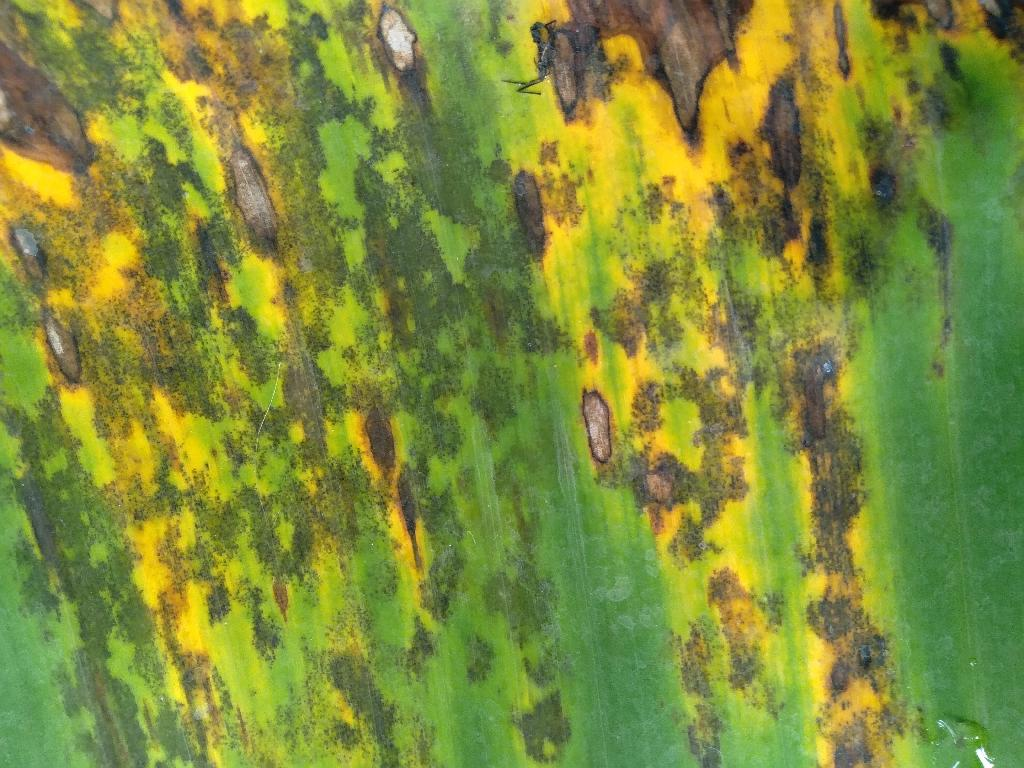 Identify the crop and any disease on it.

banana, black sigatoka
